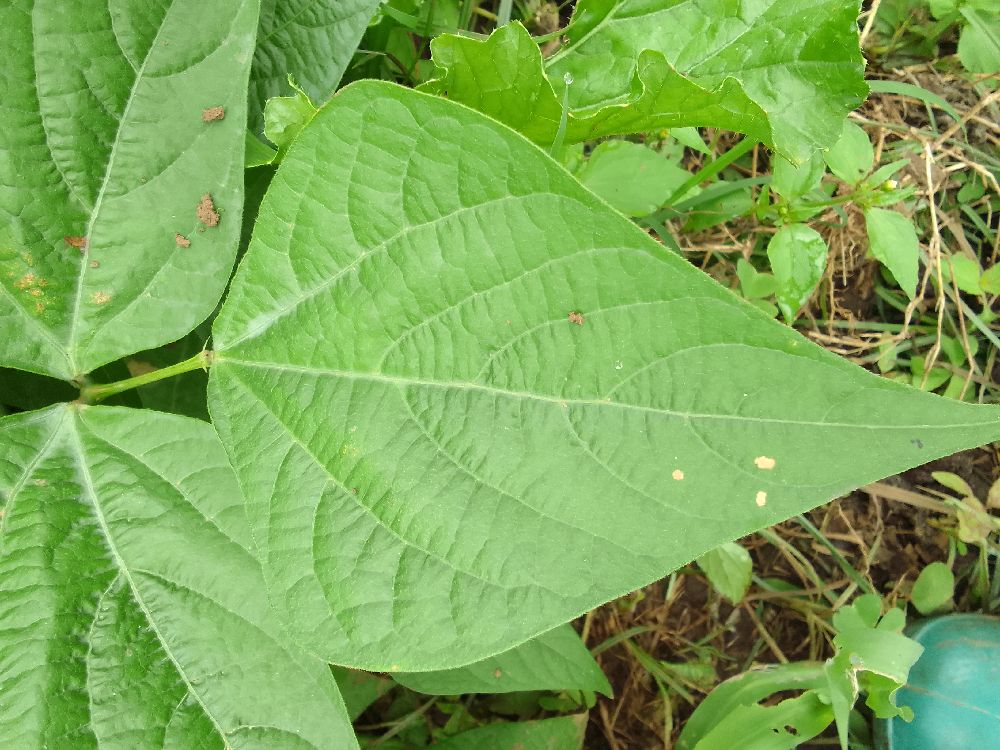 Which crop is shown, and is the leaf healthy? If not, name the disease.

common bean, healthy
